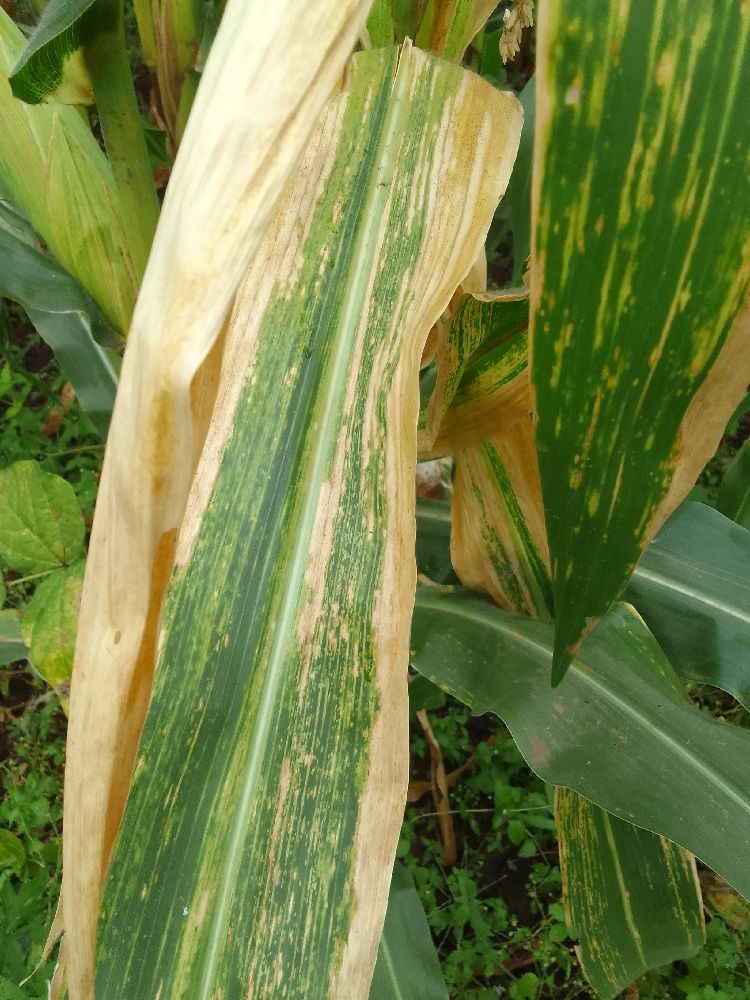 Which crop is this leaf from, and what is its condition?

maize, maize lethal necrosis
